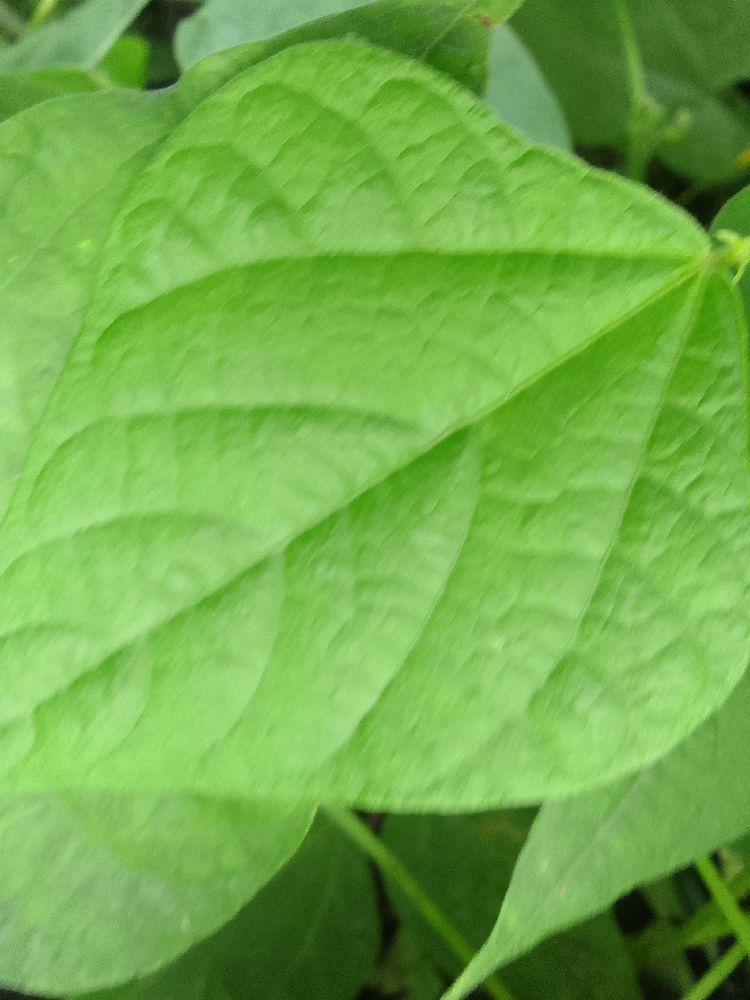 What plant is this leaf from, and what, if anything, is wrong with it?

common bean, healthy
